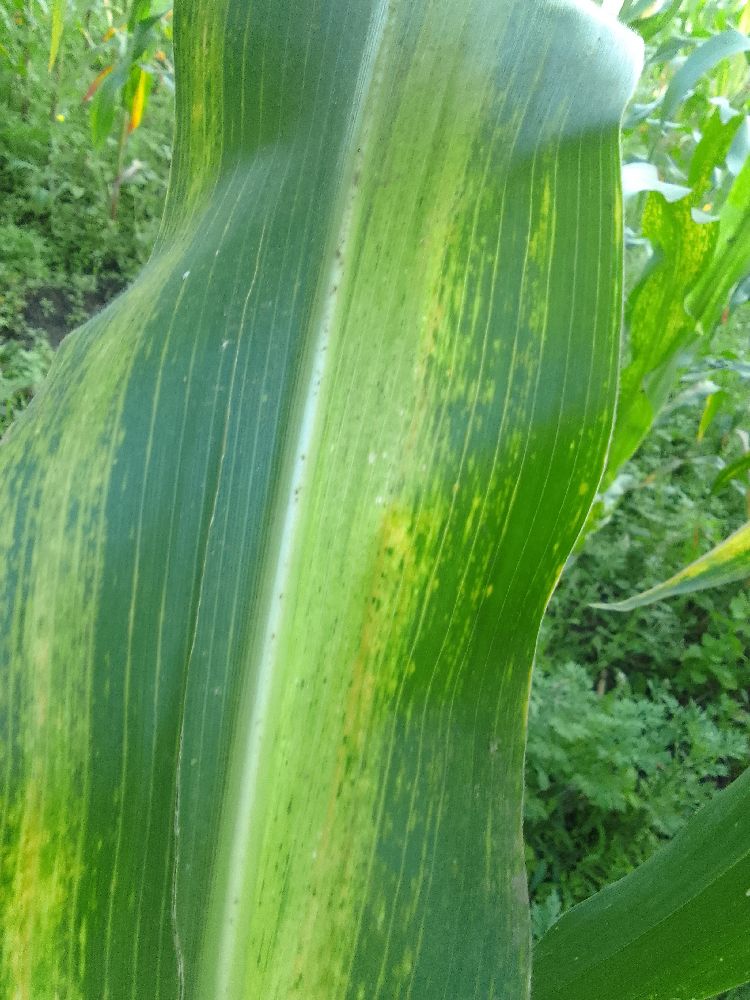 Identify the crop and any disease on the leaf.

maize, maize lethal necrosis
